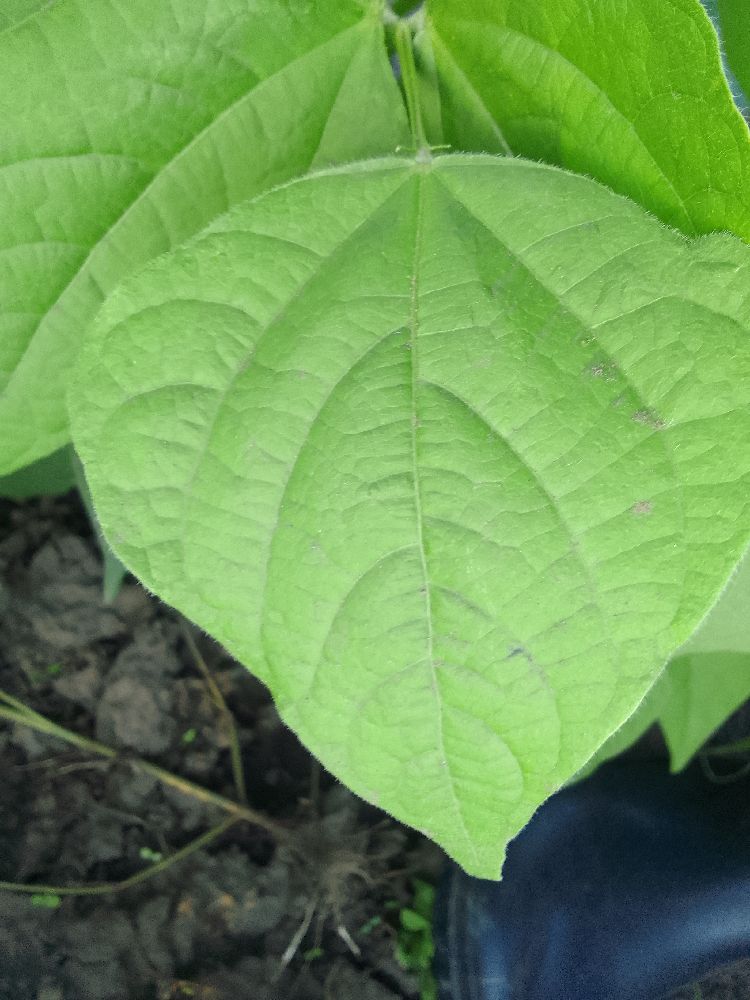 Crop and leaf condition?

common bean, healthy
